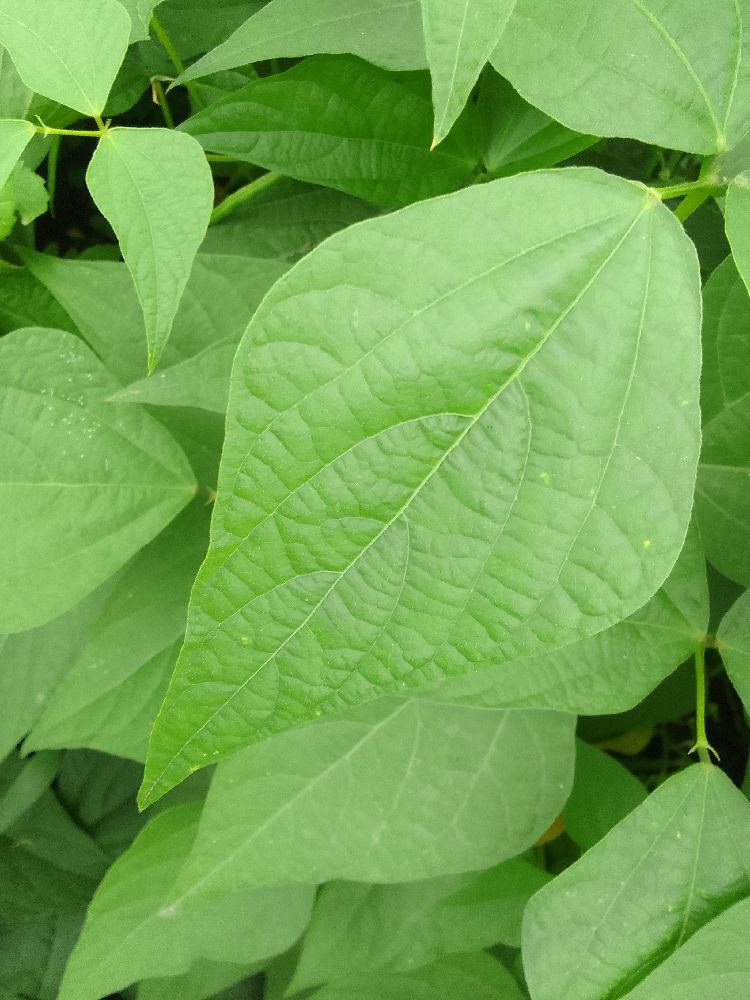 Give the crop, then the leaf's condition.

common bean, healthy
